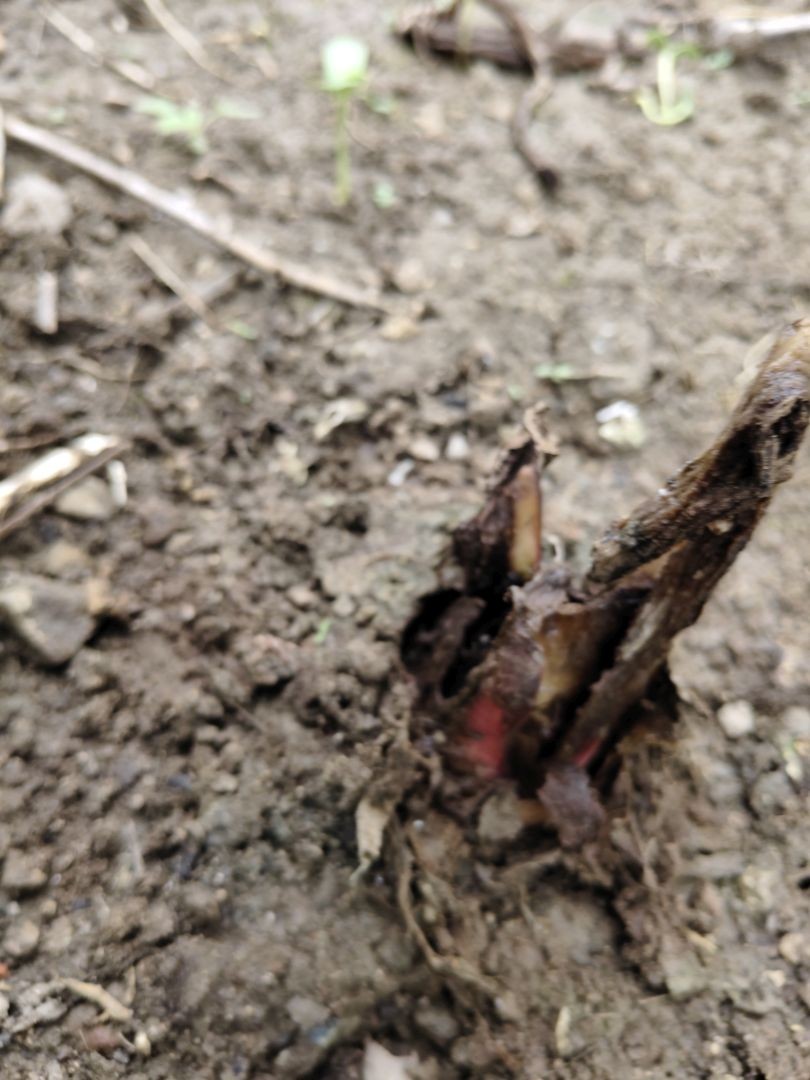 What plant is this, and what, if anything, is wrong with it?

taro, root rot
